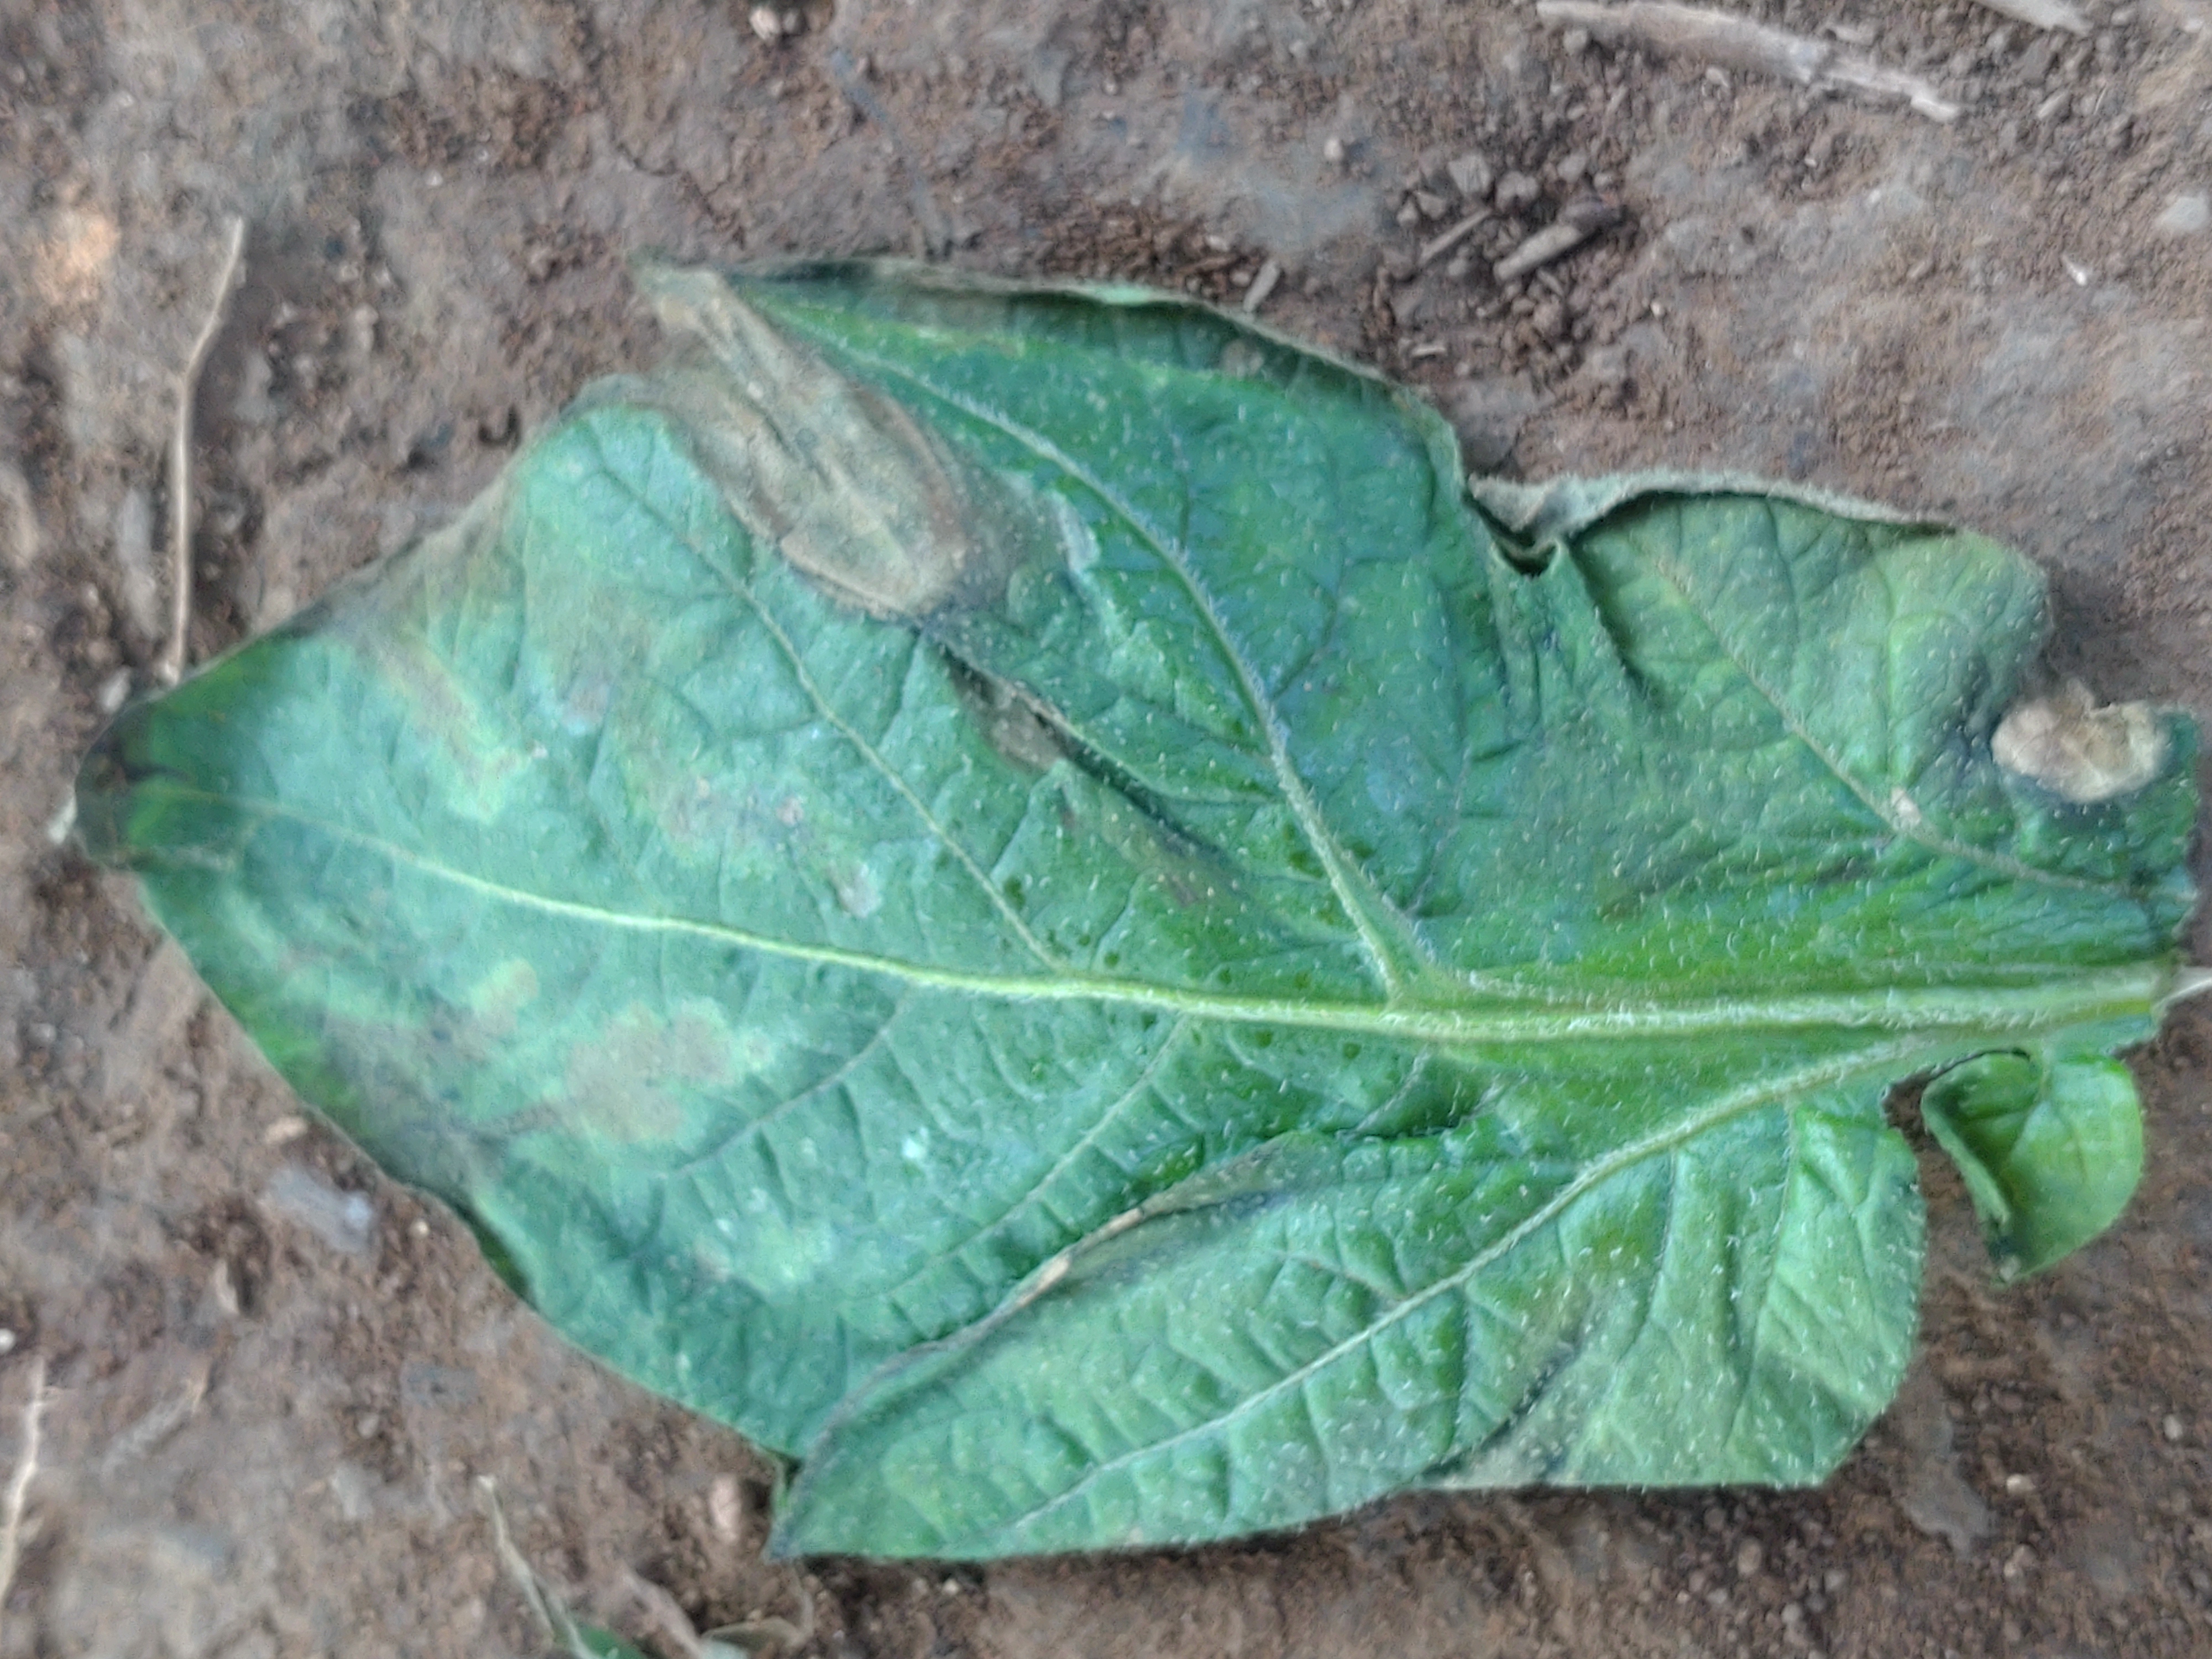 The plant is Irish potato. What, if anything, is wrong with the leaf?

early blight
